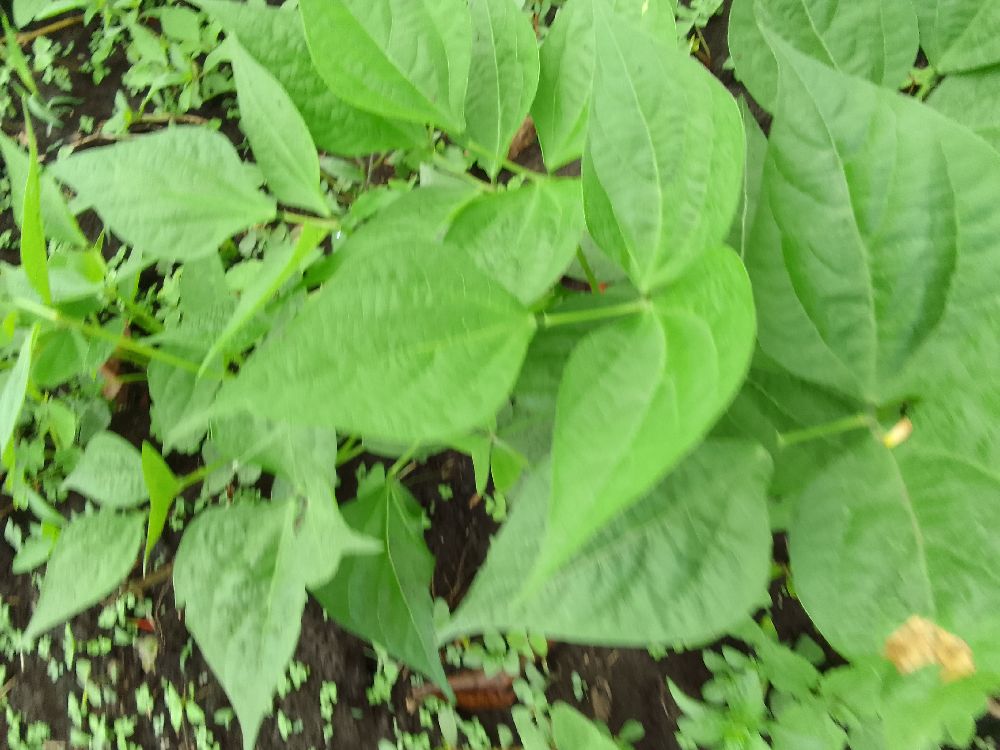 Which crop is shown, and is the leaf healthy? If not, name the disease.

common bean, healthy
